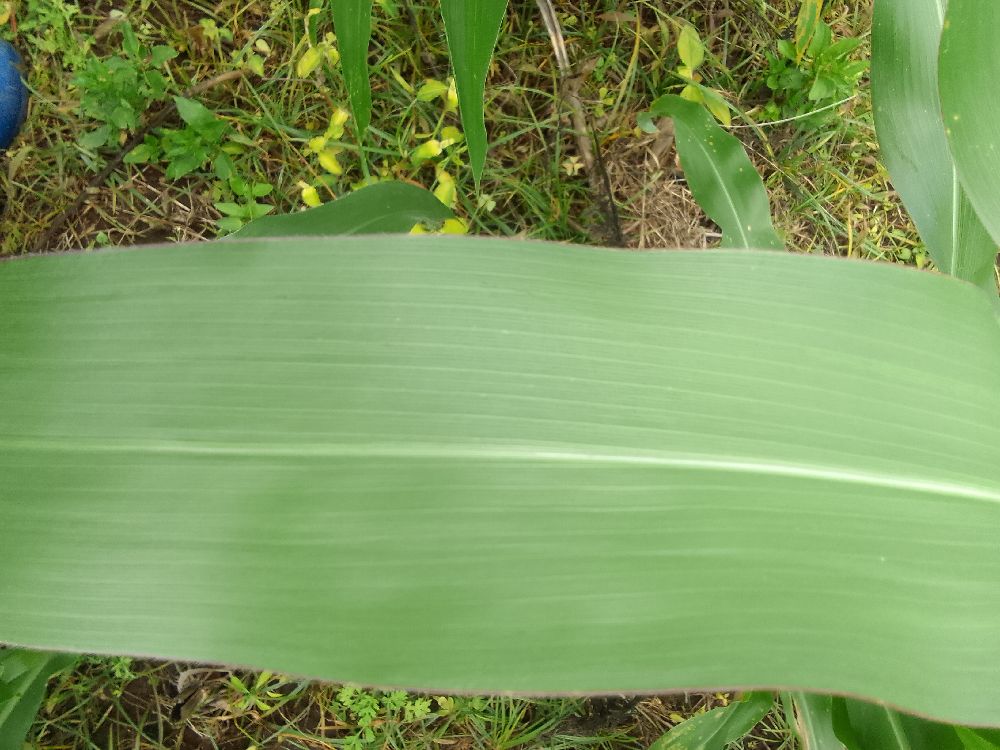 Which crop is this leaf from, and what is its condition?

maize, healthy
